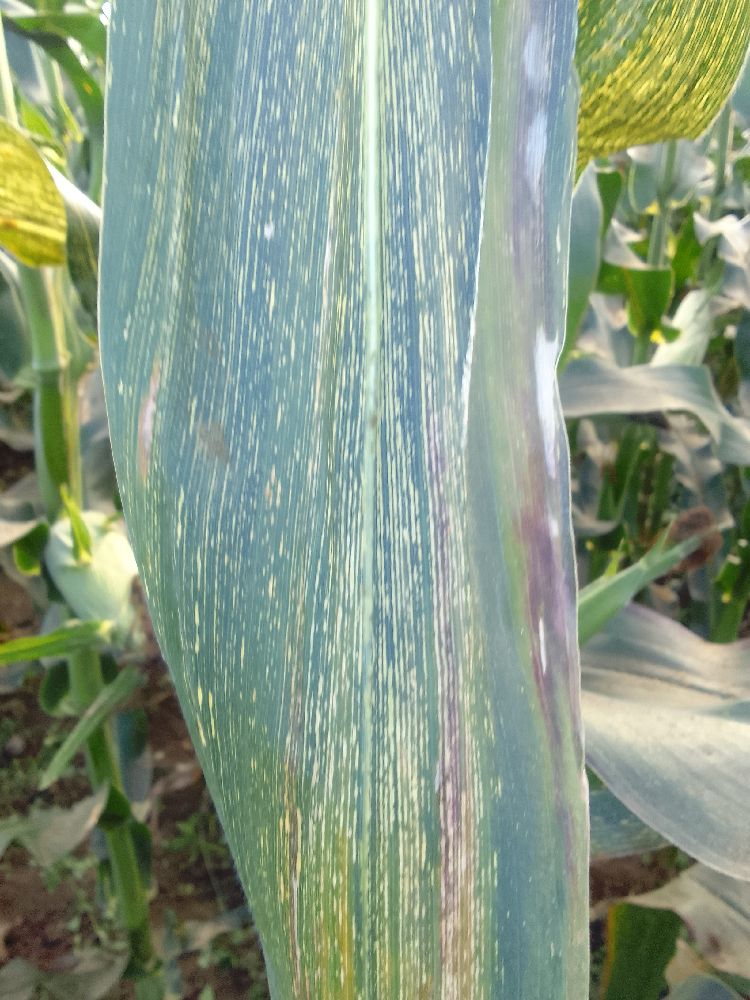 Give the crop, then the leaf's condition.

maize, maize streak virus
